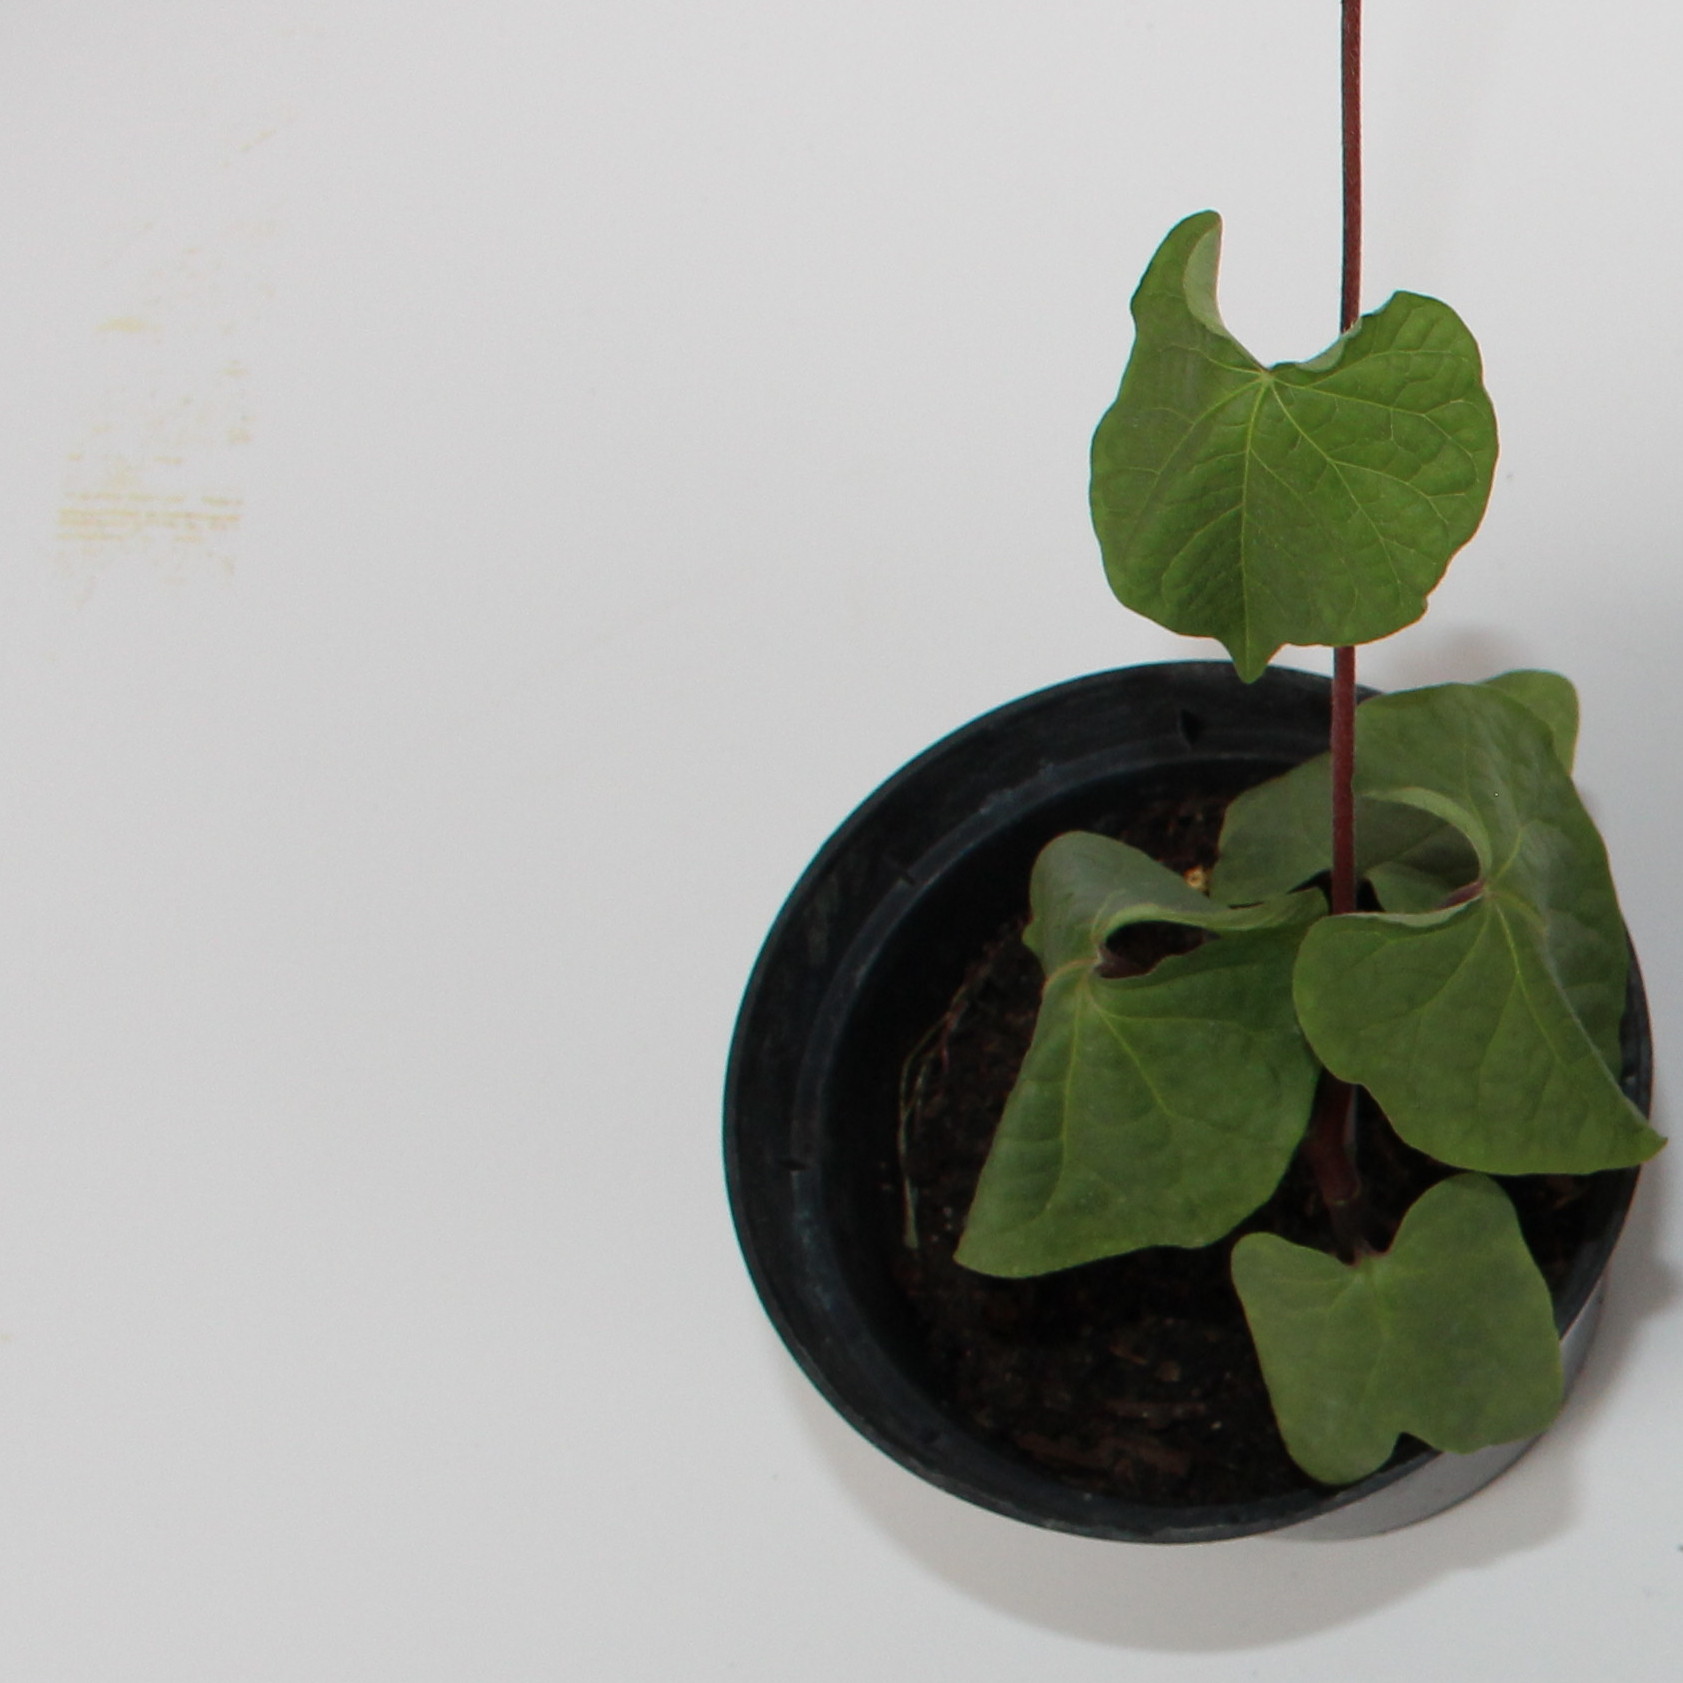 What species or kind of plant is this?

Convolvulus arvensis
